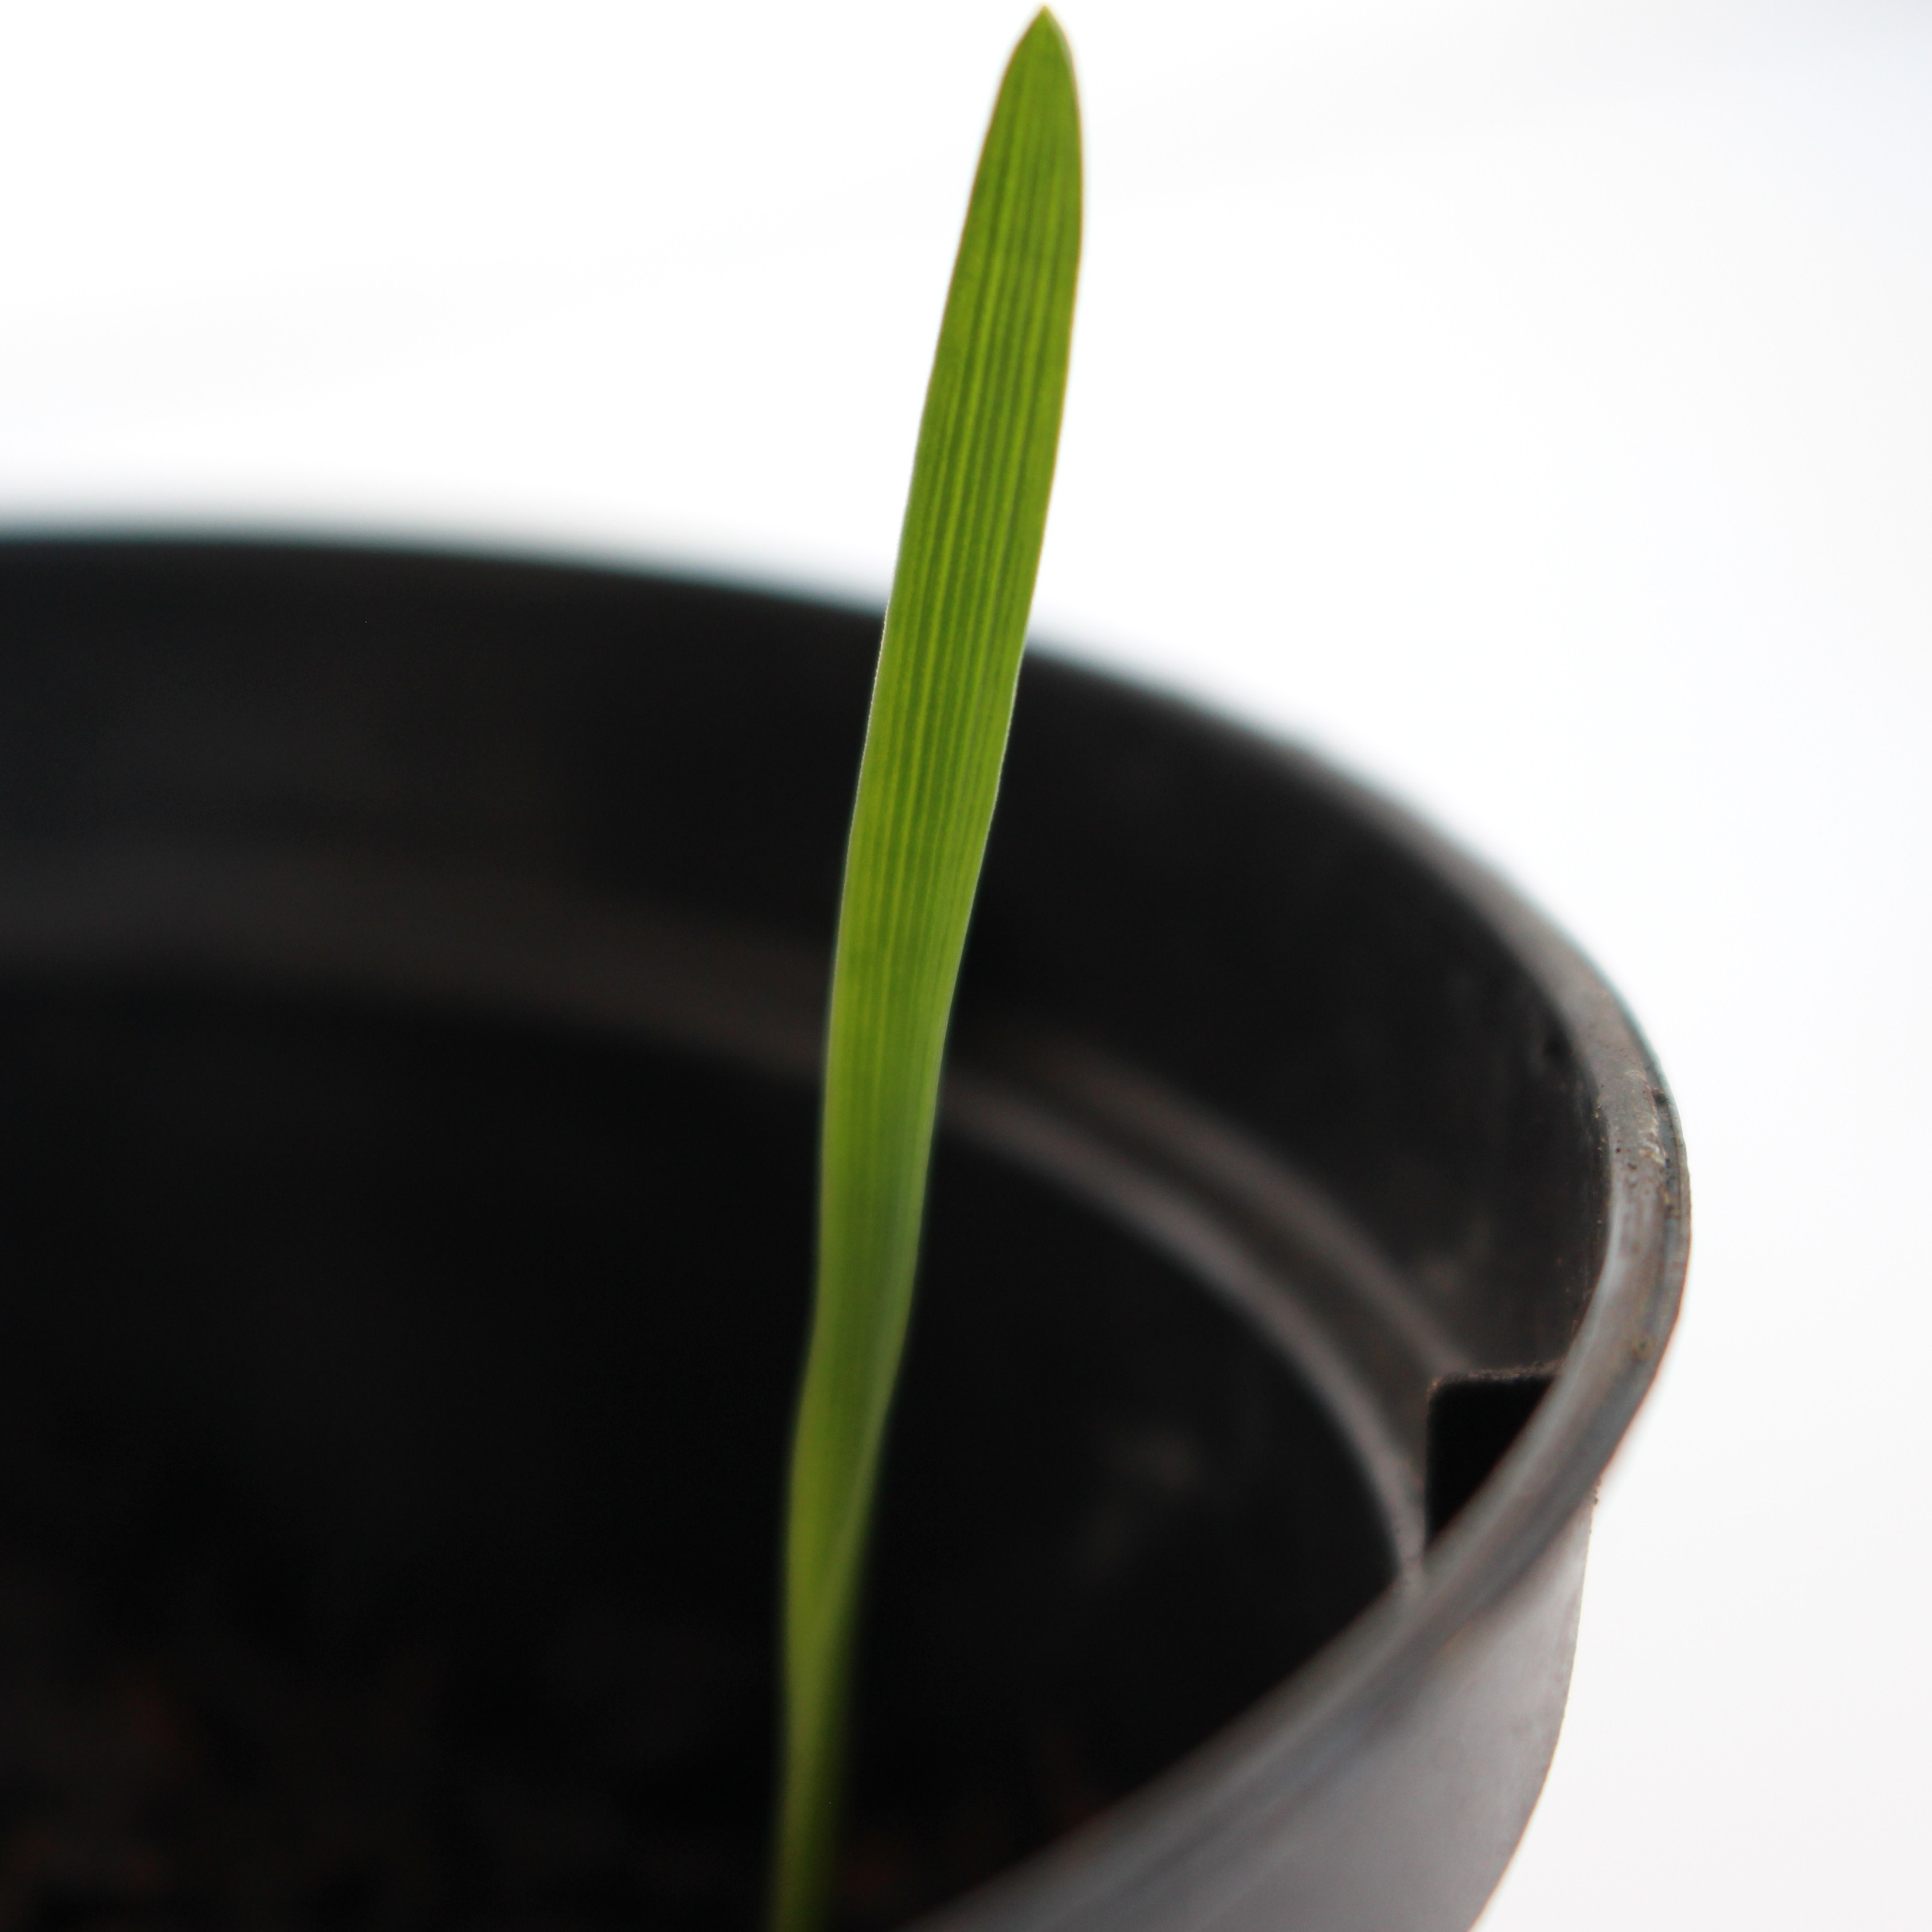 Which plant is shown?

Avena sterilis
